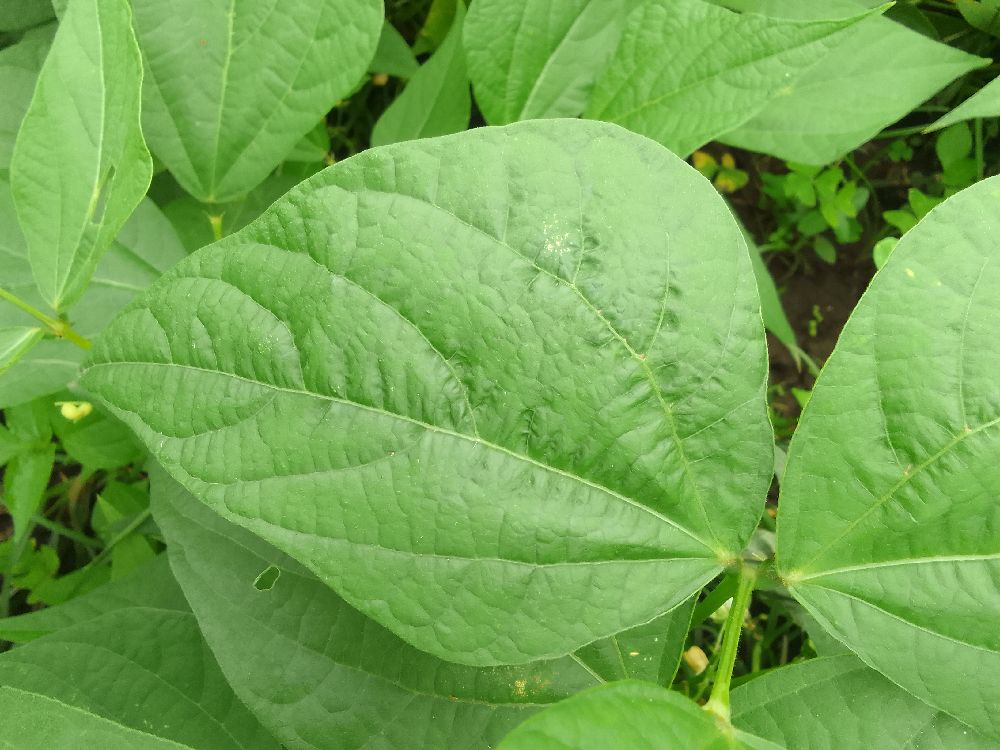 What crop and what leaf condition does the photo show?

common bean, healthy
